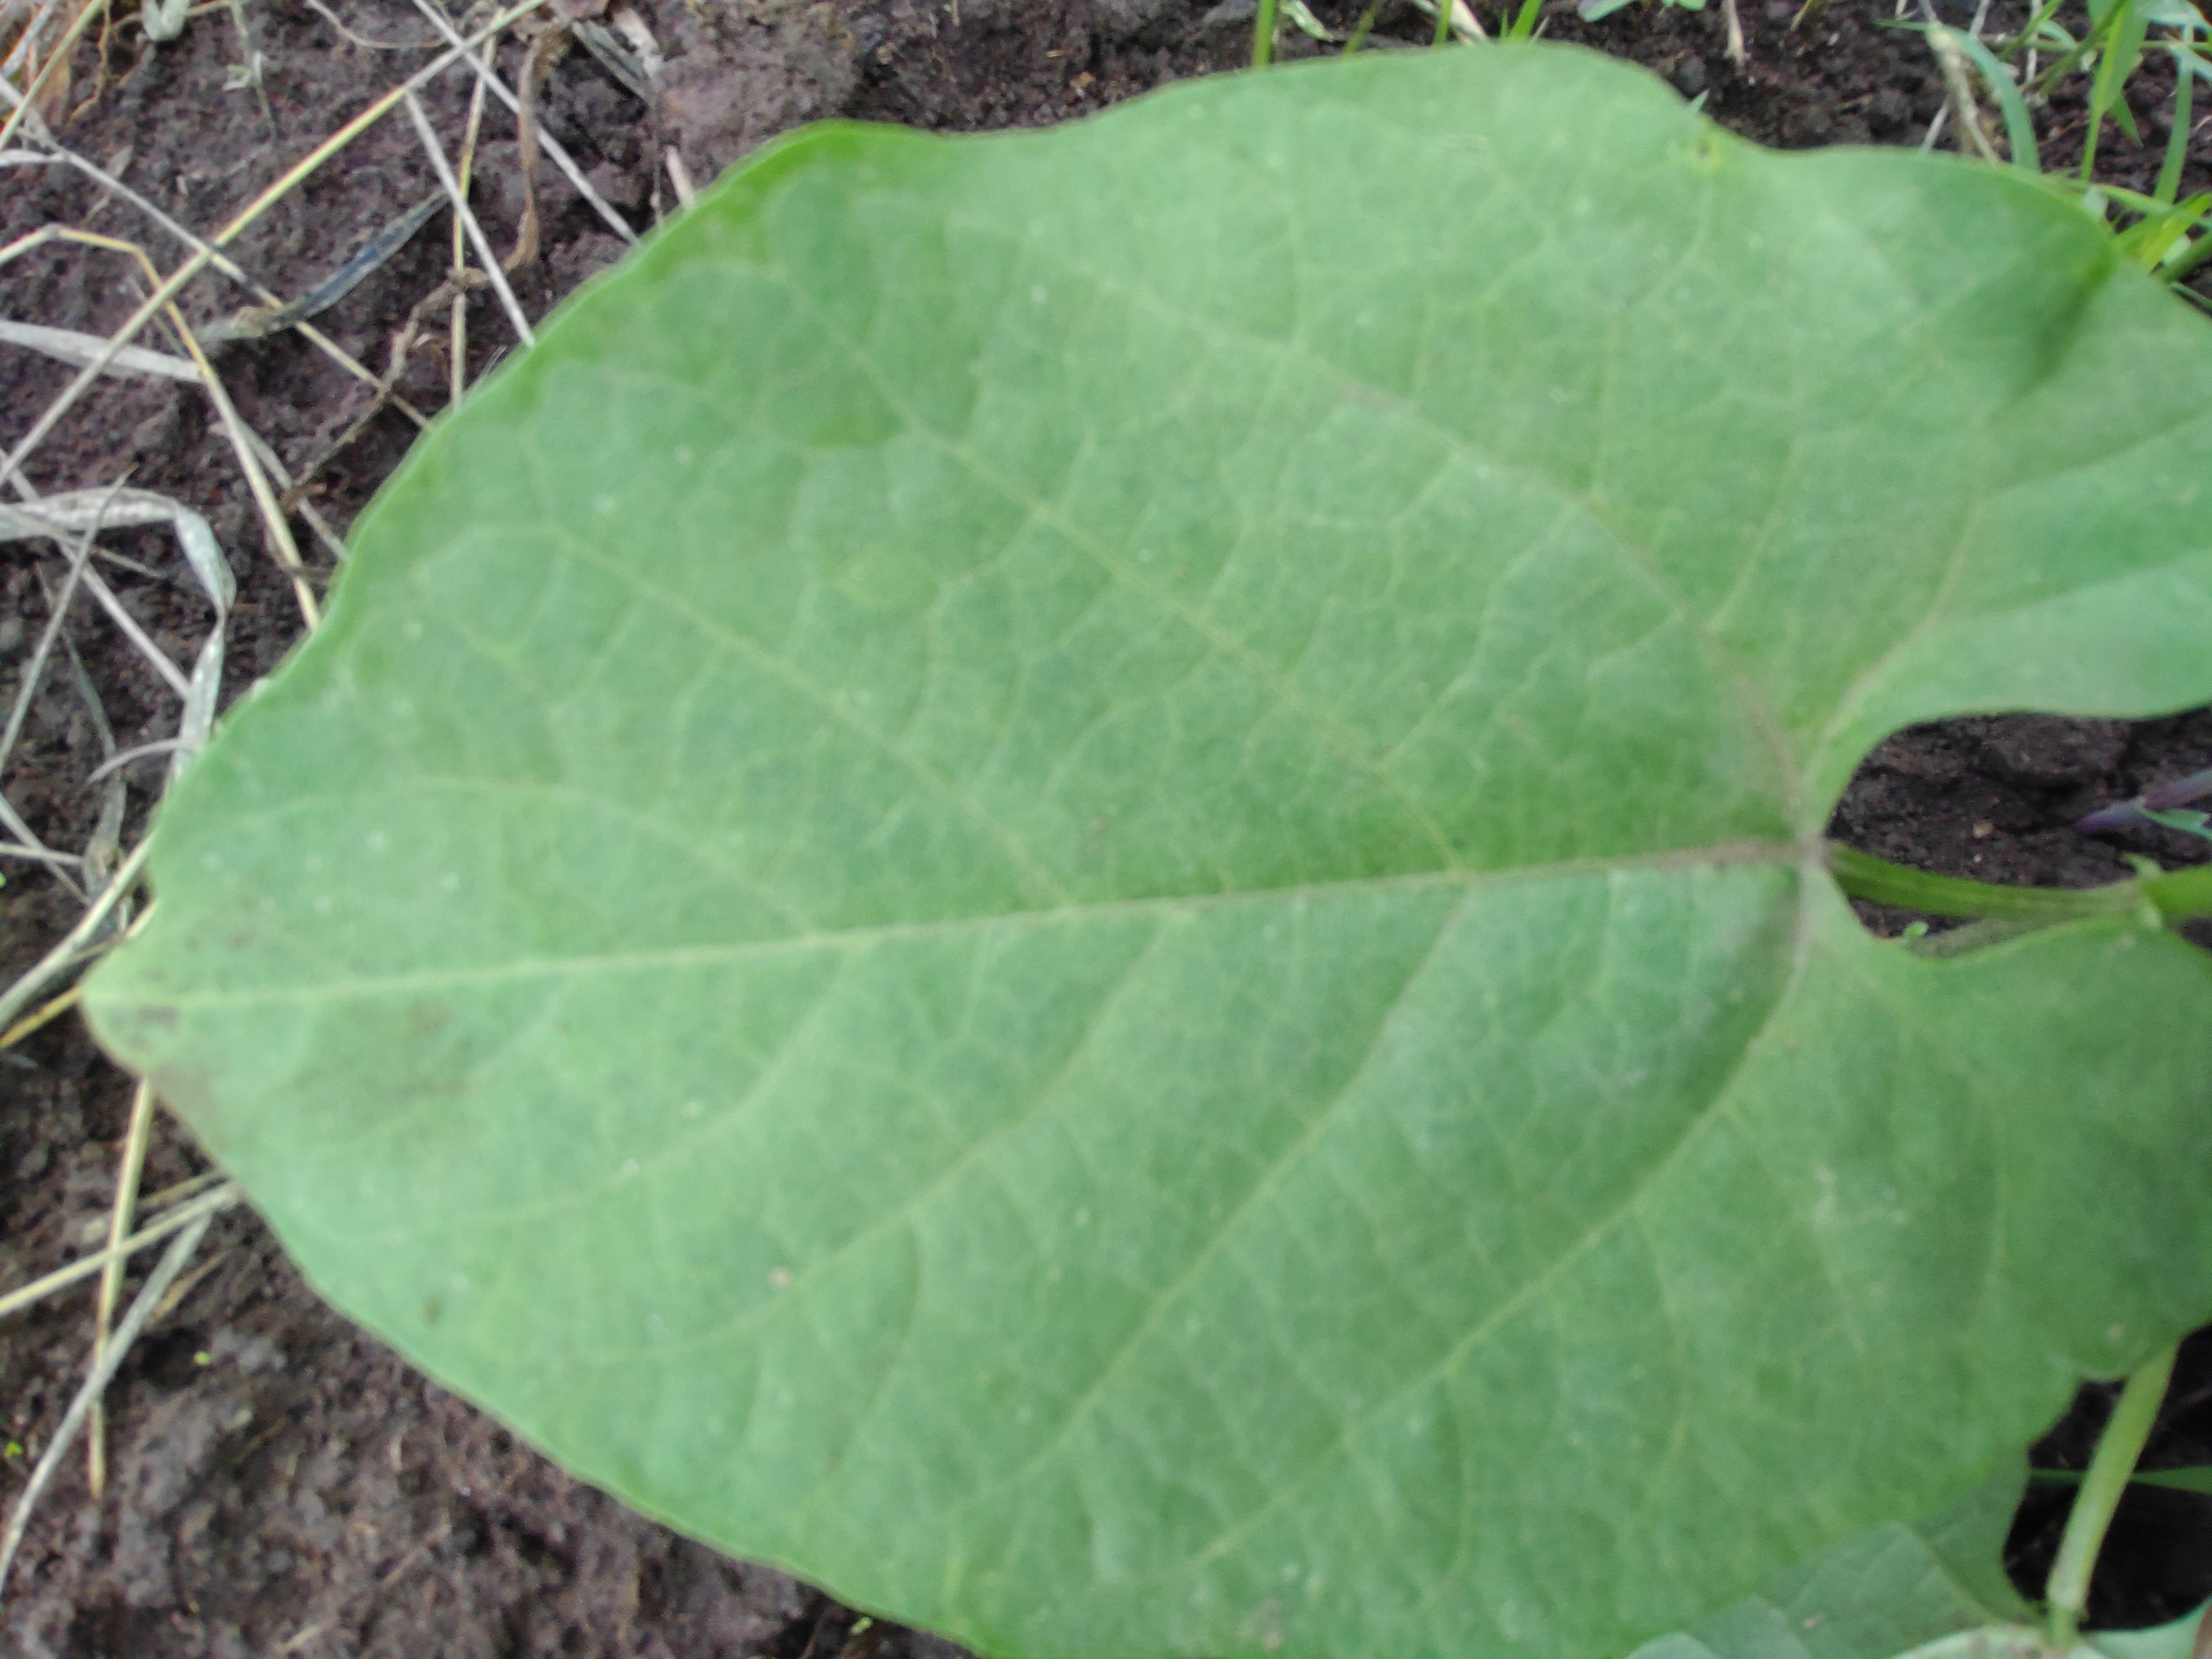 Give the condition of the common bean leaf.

healthy
